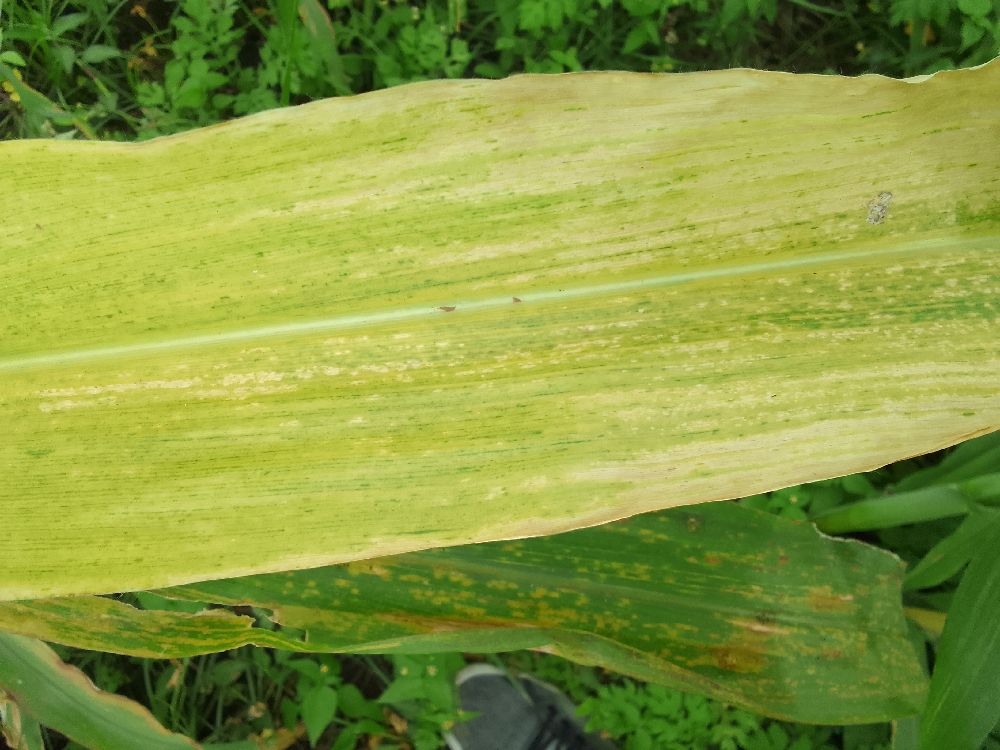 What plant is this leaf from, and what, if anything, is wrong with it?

maize, maize lethal necrosis
